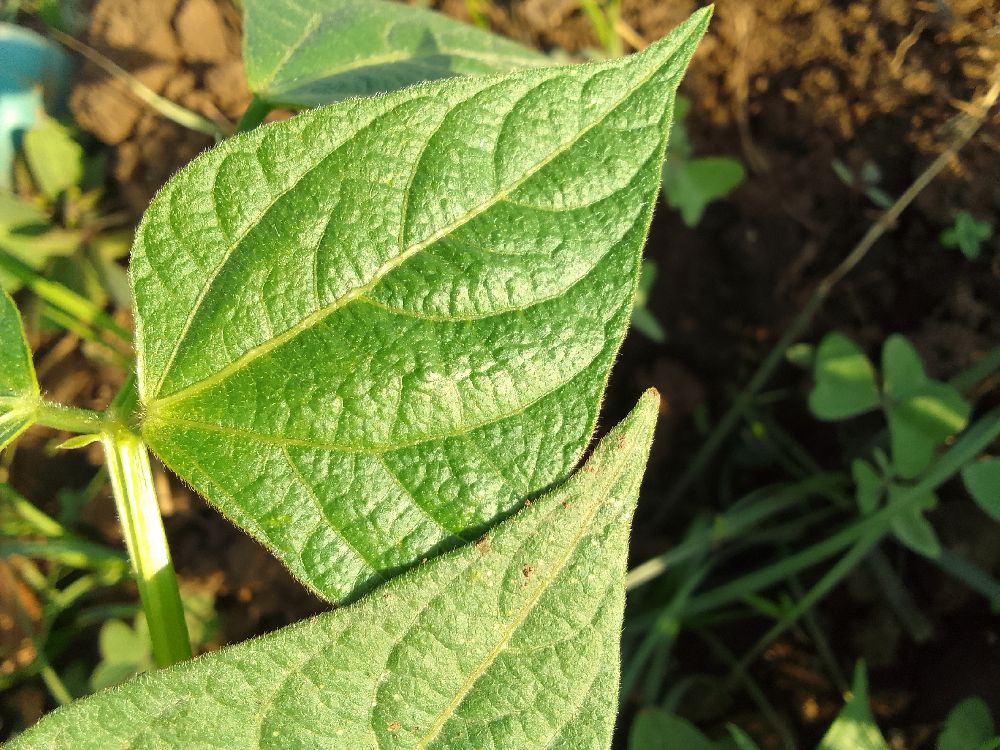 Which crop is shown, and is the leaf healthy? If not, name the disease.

common bean, healthy
